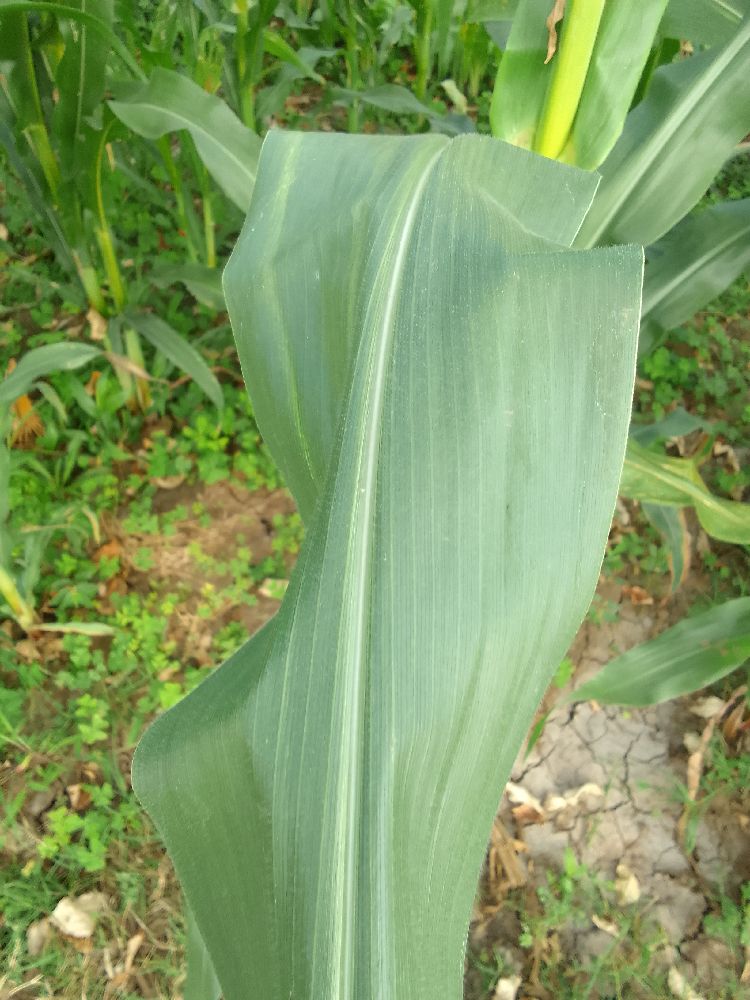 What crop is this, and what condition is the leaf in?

maize, healthy
